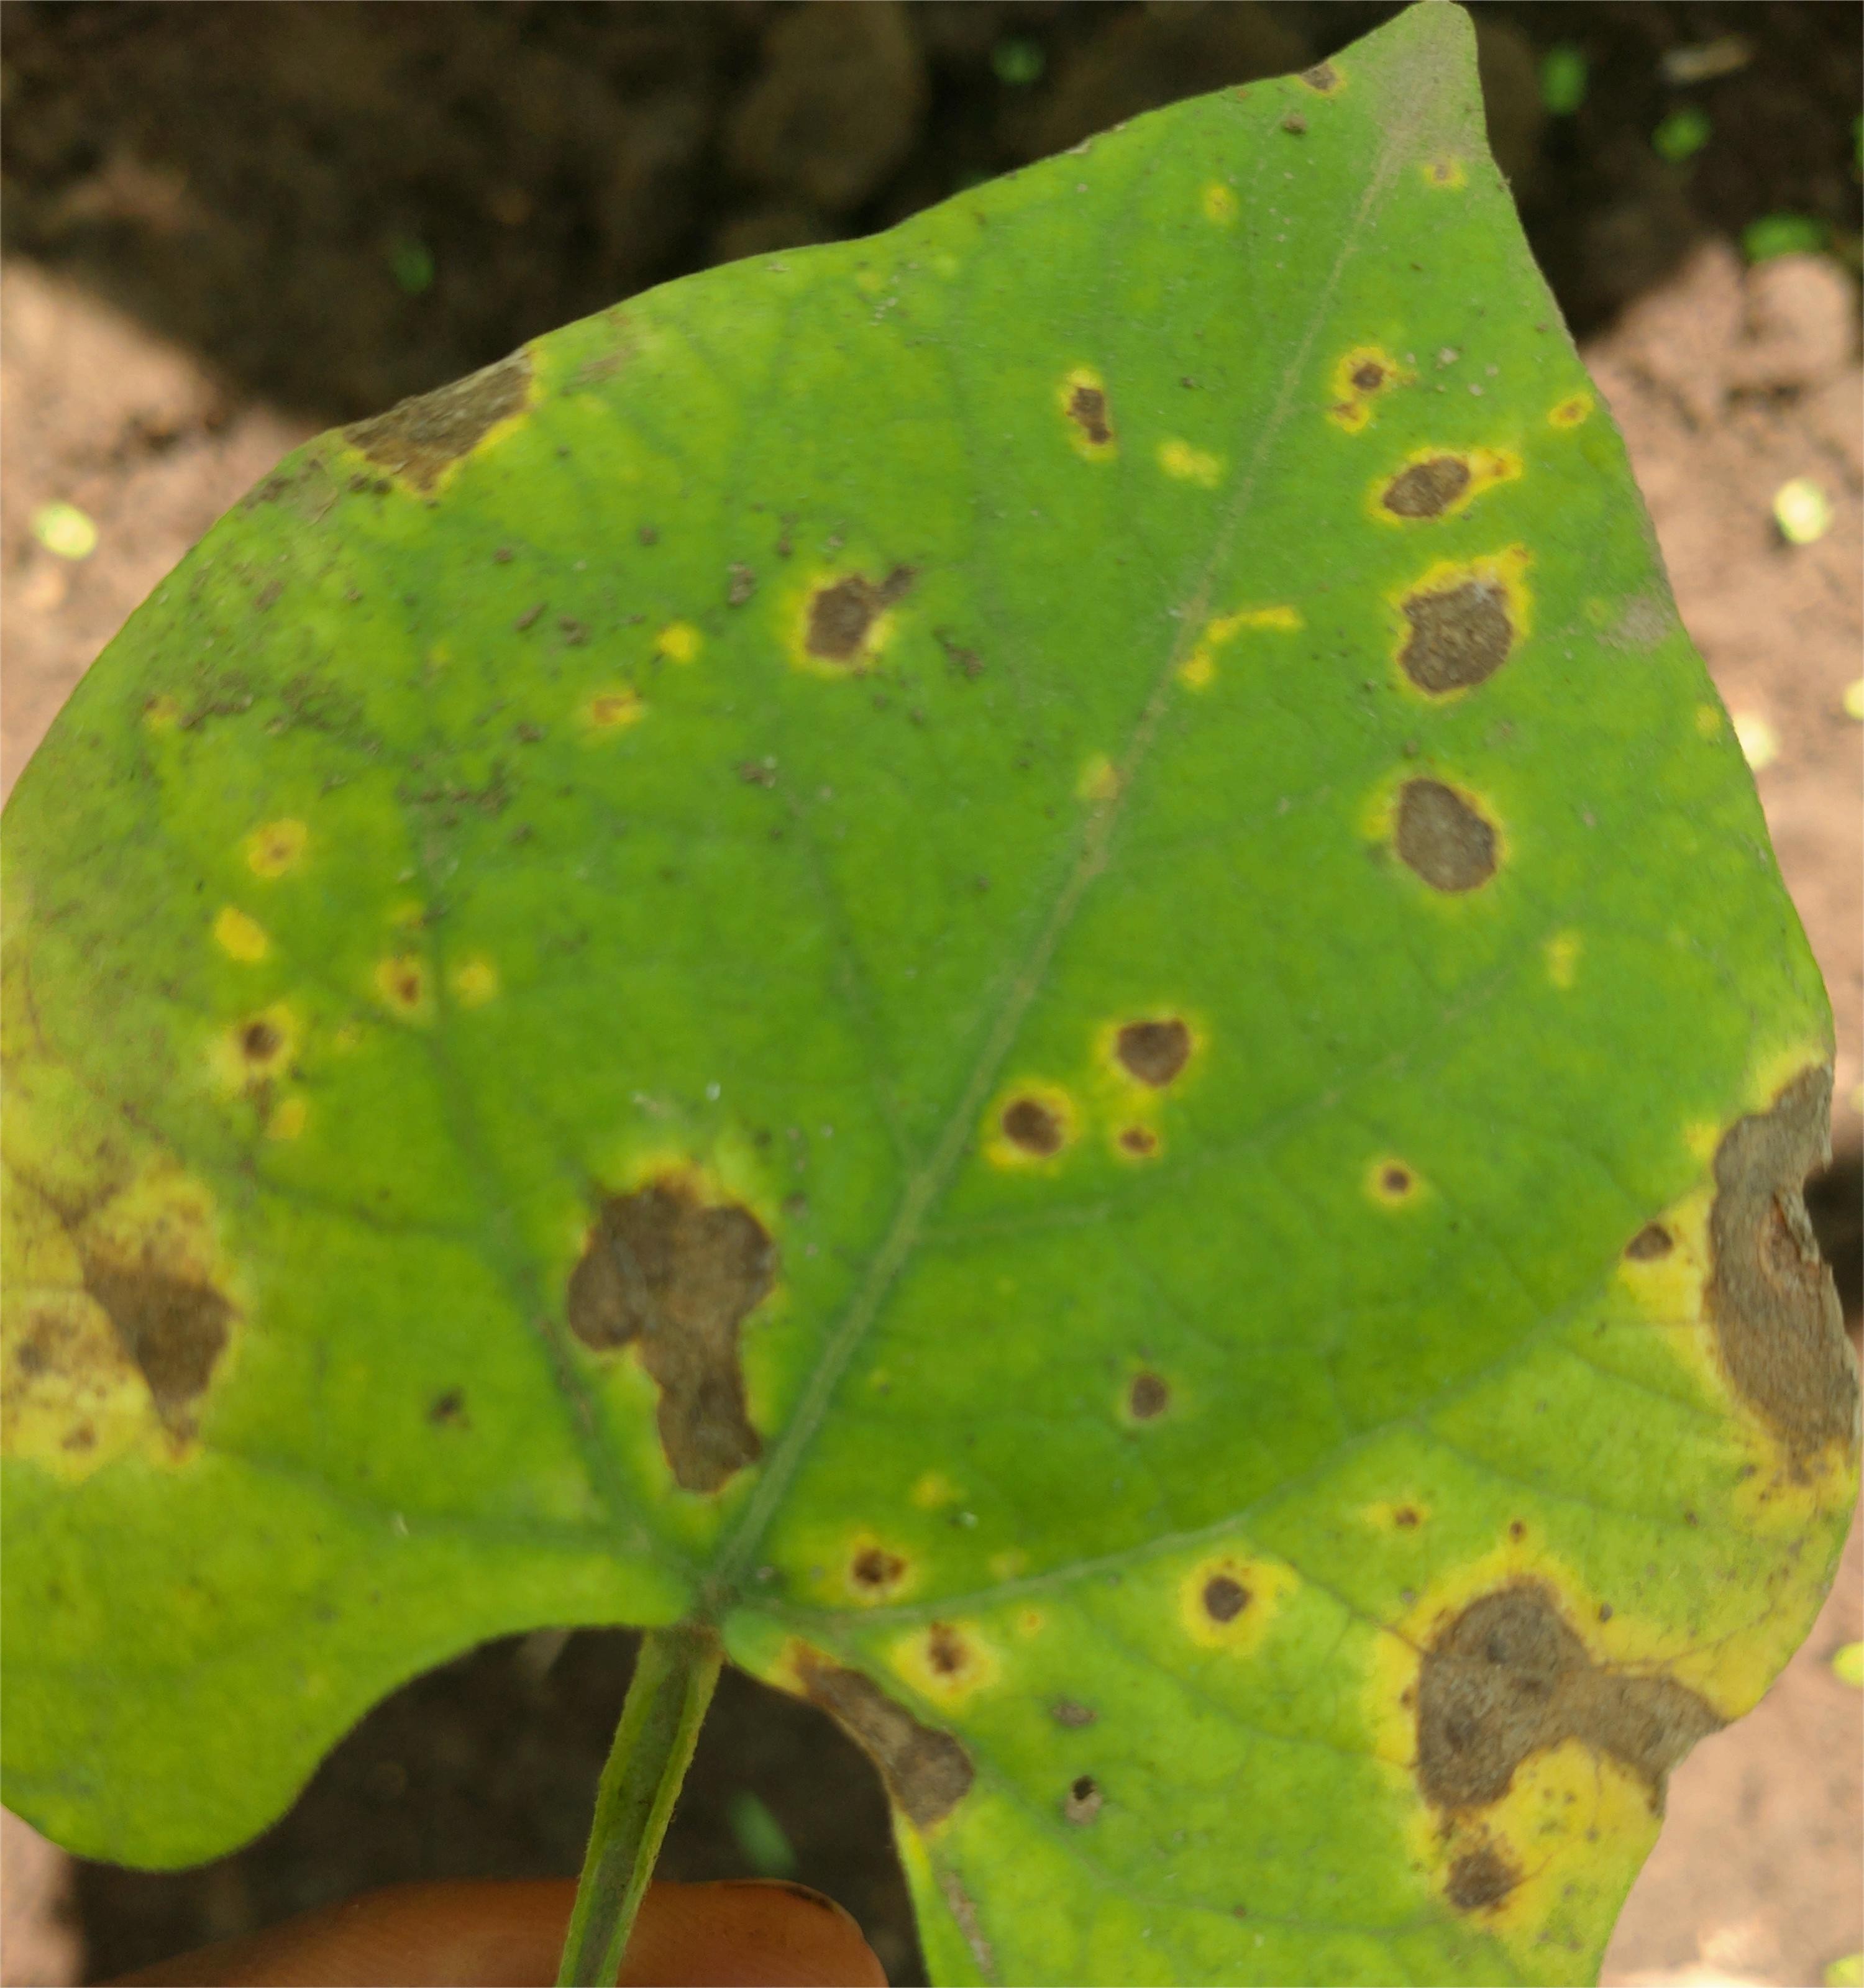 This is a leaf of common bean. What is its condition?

rust
